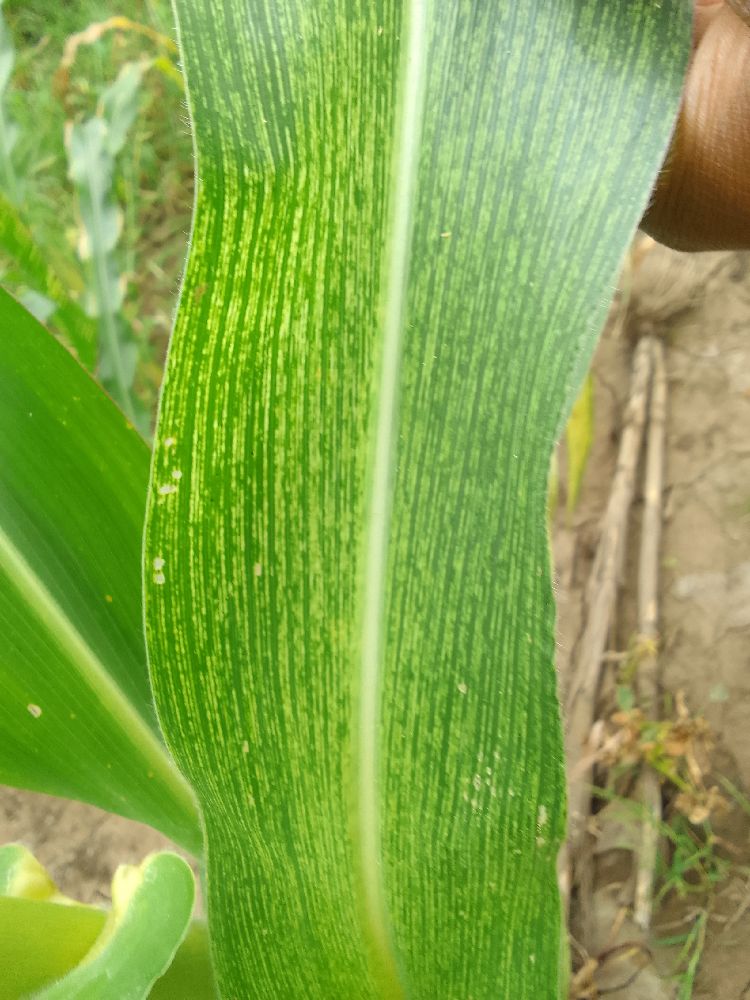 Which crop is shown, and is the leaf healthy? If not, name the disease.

maize, maize streak virus
